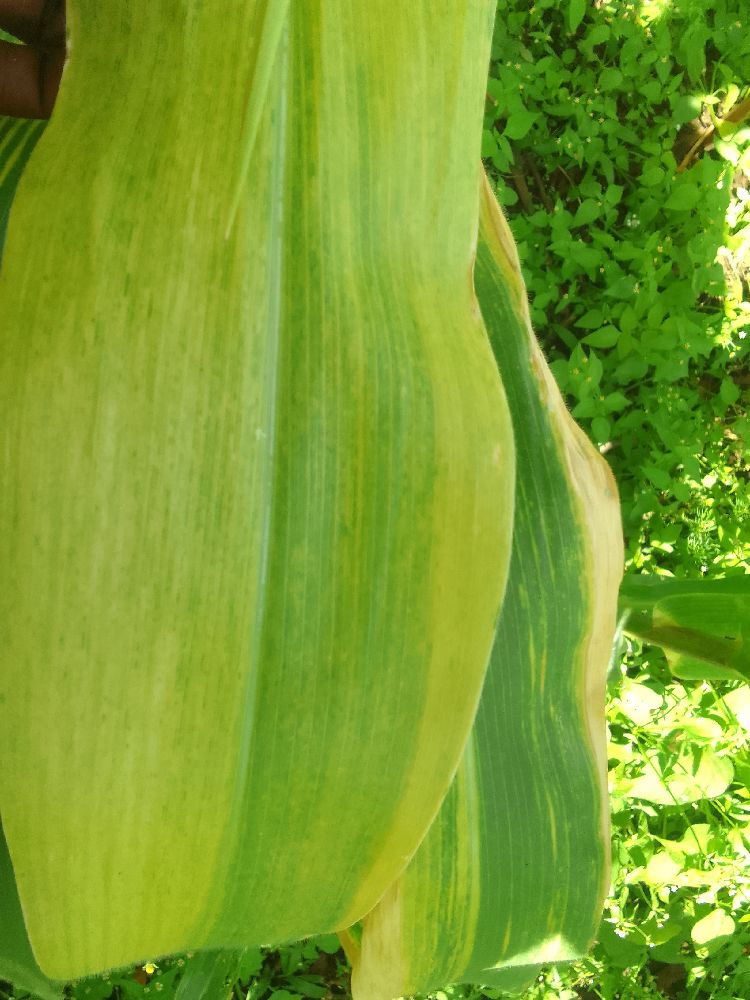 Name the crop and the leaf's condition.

maize, maize lethal necrosis
